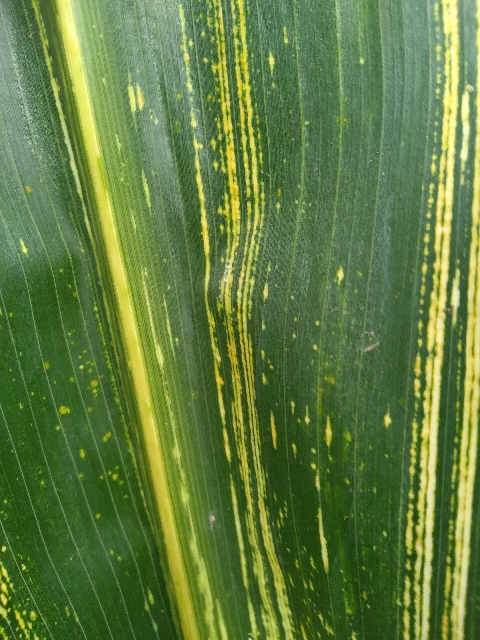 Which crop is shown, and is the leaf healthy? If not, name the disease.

maize, maize streak virus
